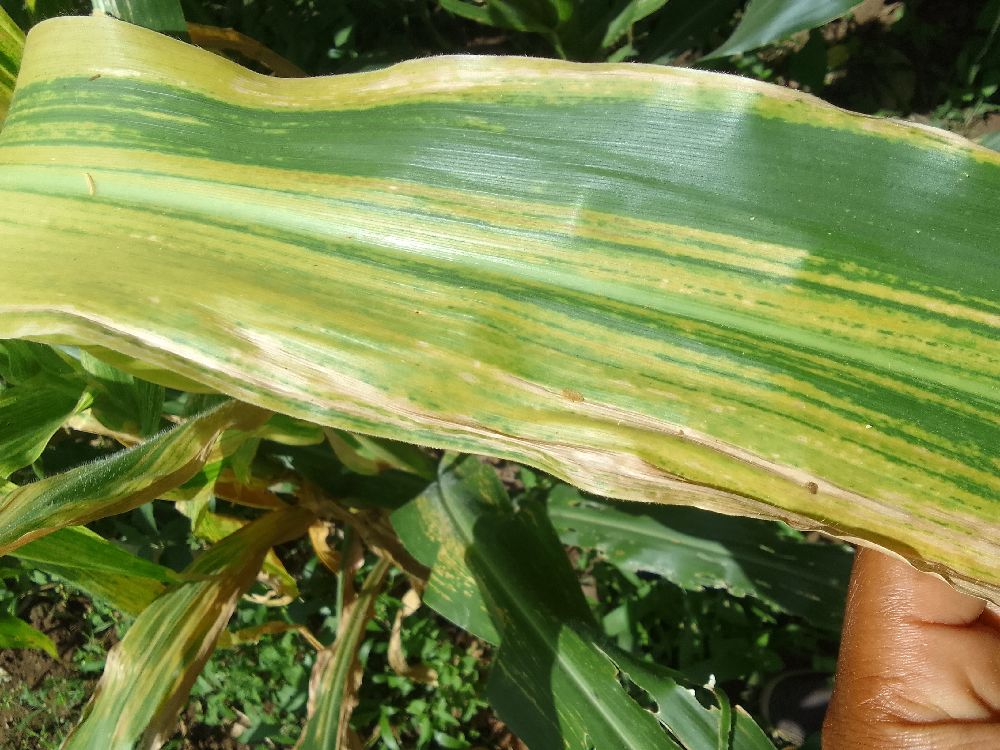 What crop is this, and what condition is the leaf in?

maize, maize lethal necrosis
